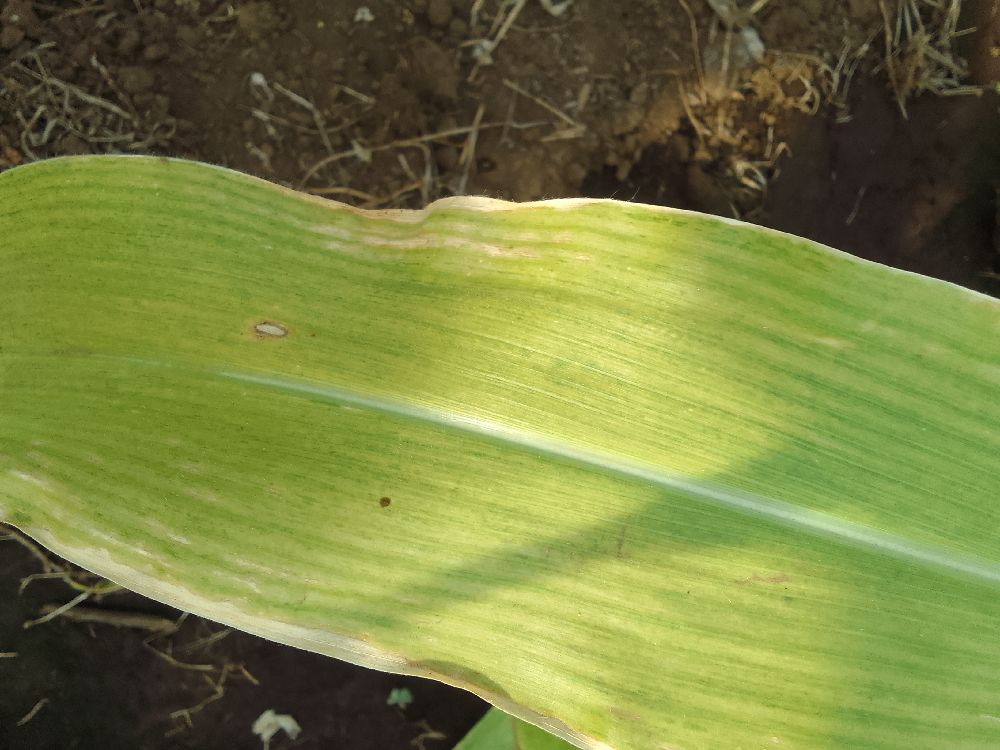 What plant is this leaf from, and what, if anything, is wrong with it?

maize, maize lethal necrosis
